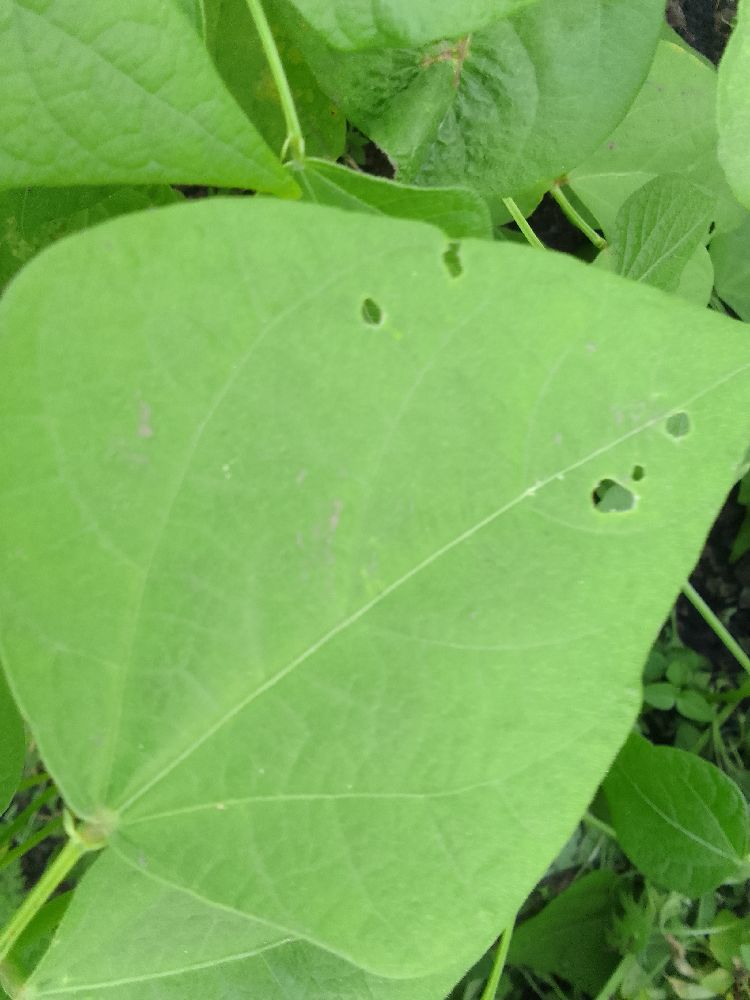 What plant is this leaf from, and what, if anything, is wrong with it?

common bean, healthy
